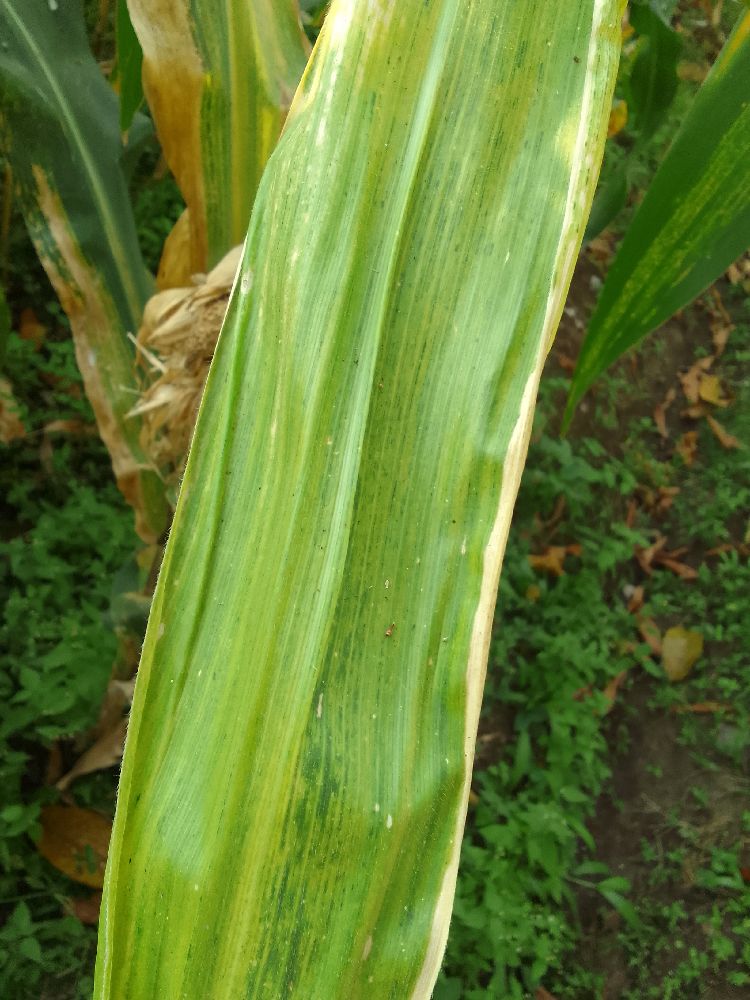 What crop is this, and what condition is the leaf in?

maize, maize lethal necrosis
